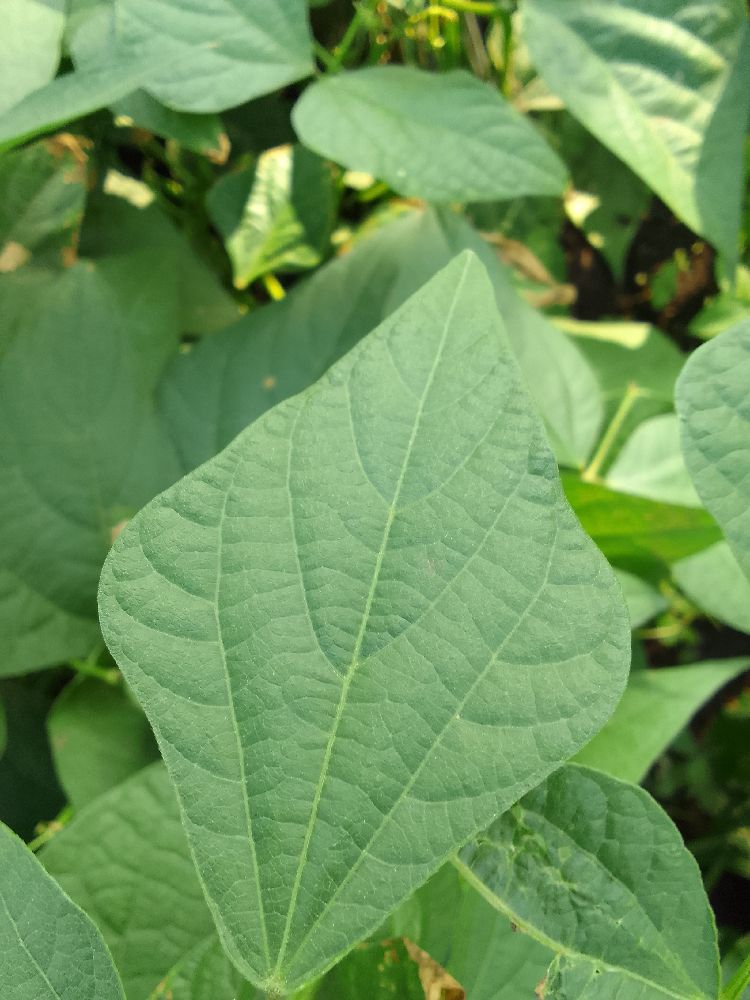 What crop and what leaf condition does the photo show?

common bean, healthy
